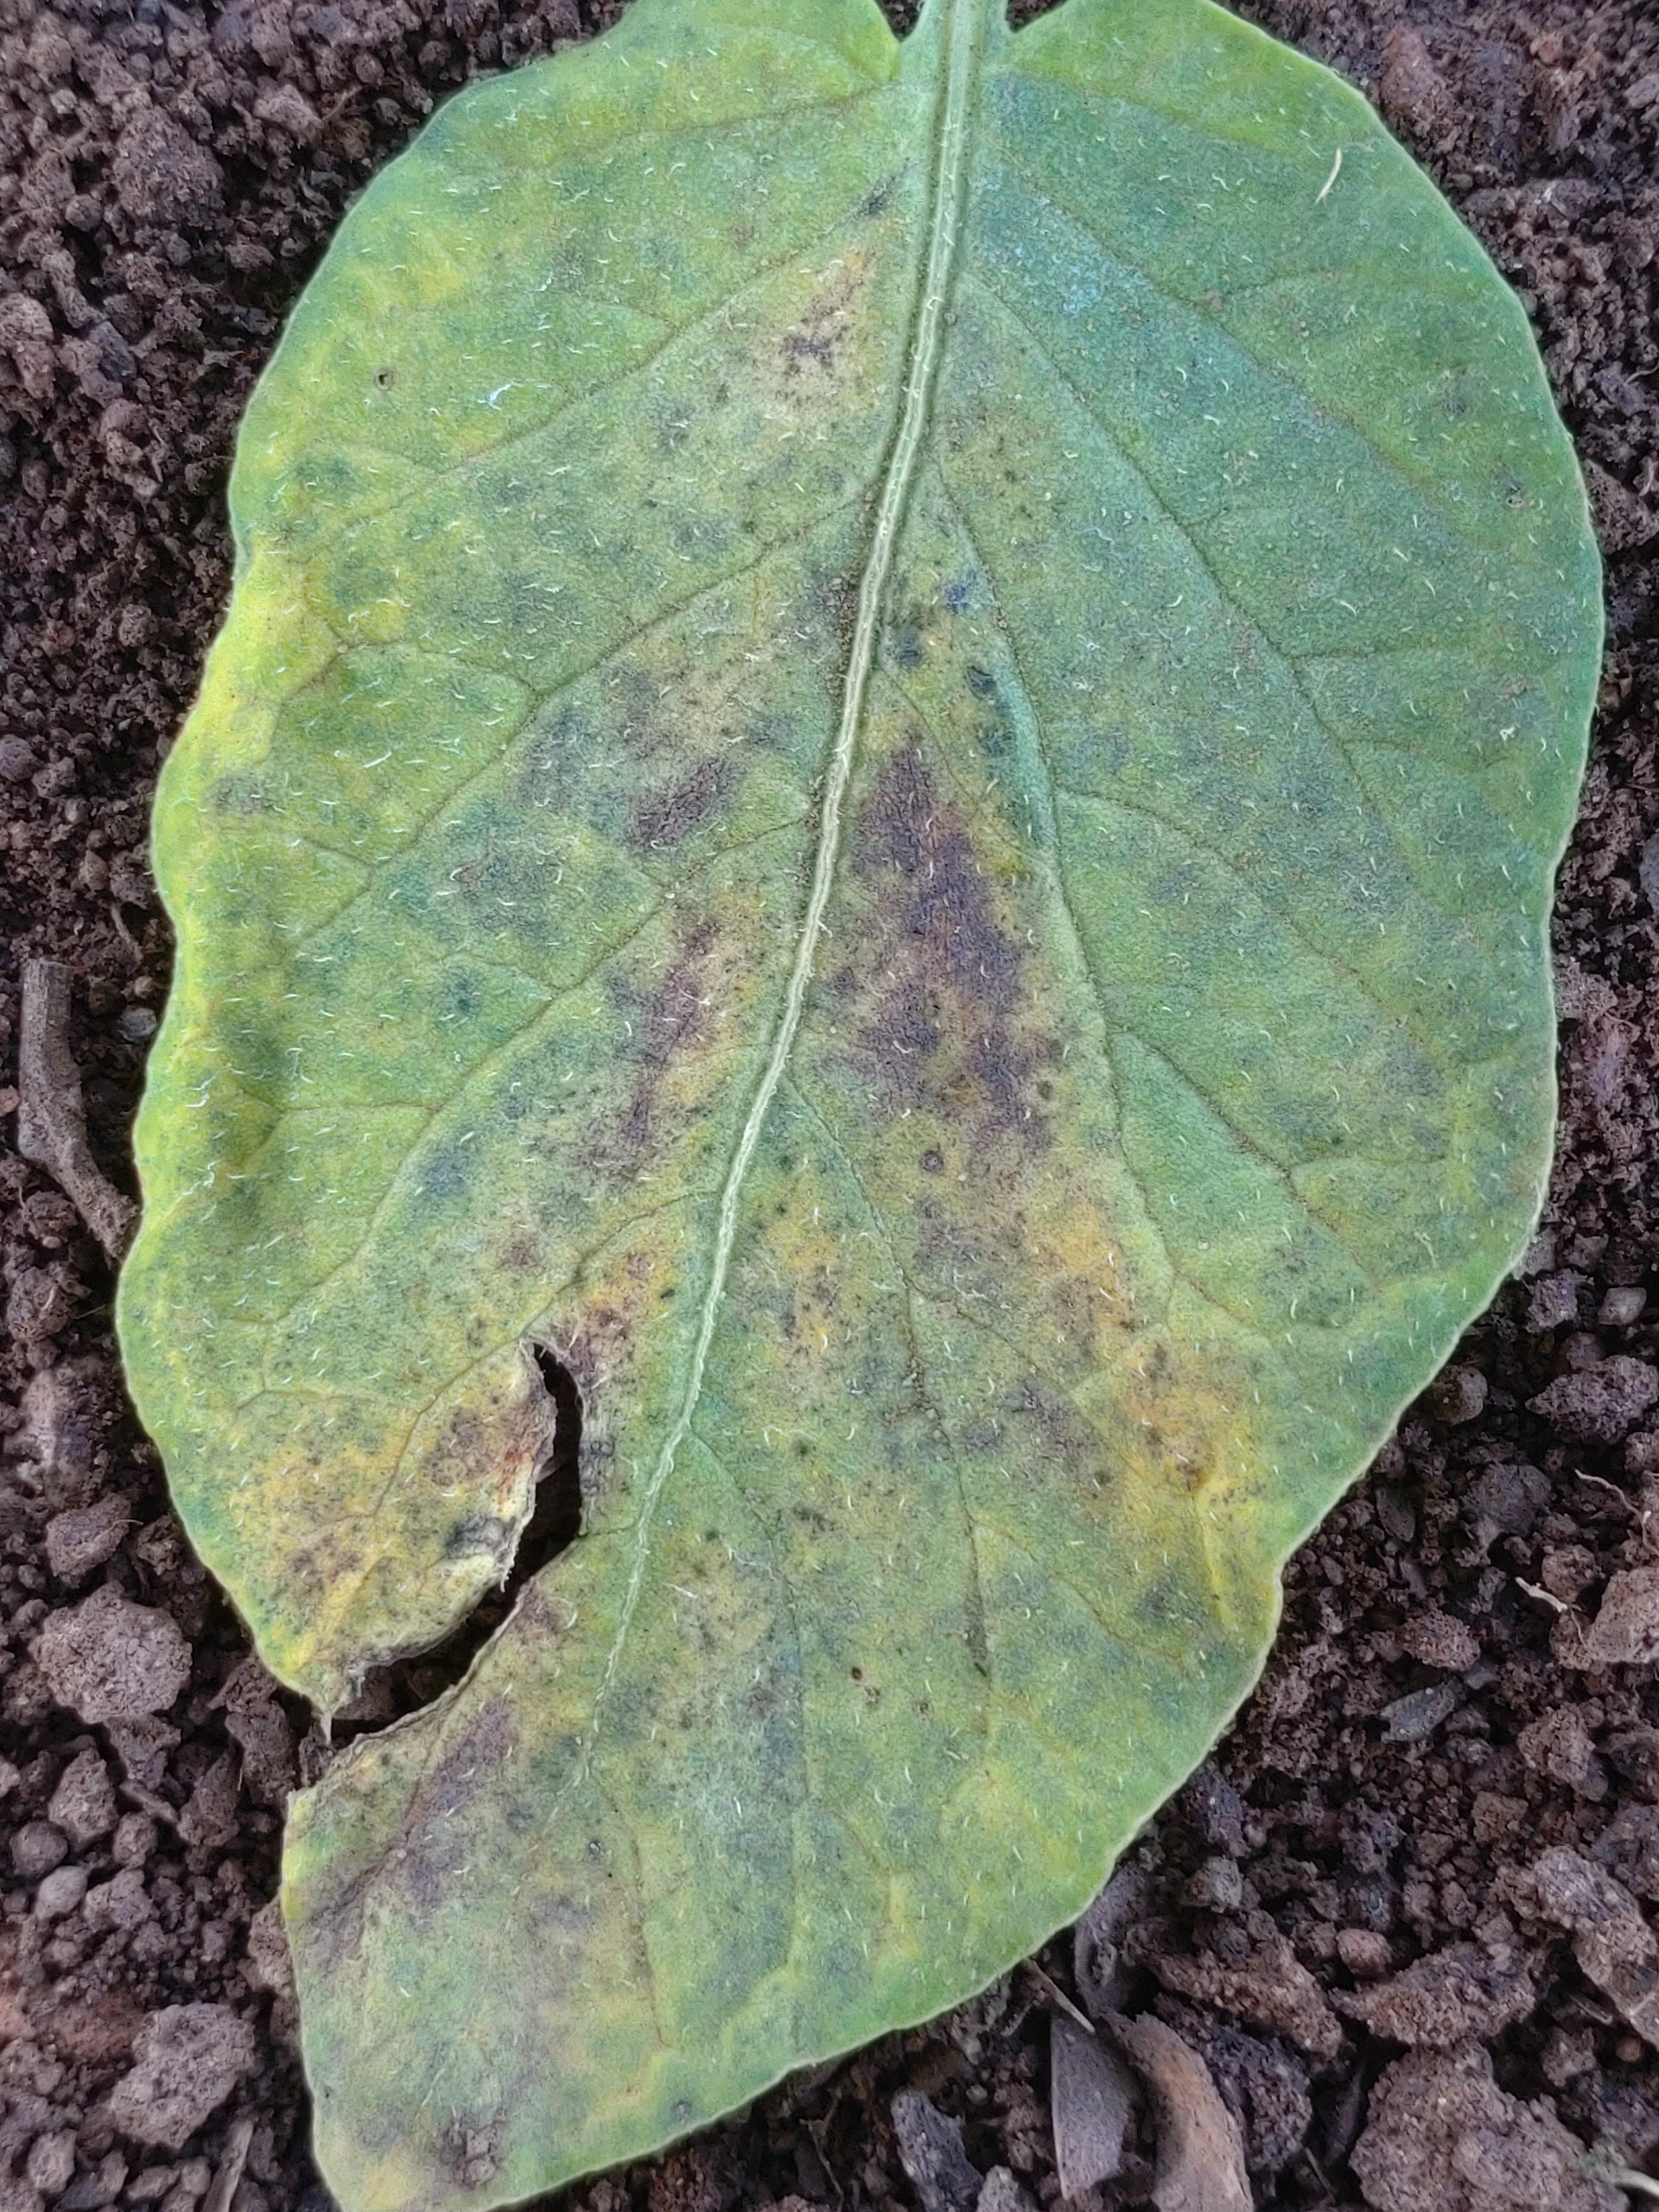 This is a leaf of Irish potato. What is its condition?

late blight
